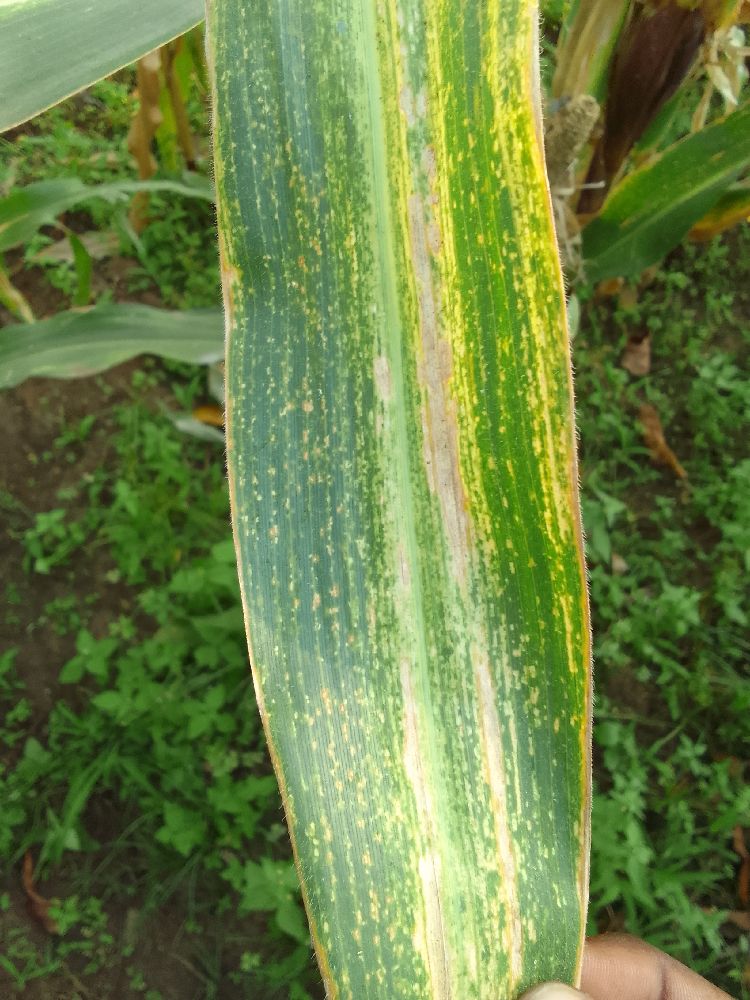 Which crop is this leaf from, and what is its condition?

maize, maize lethal necrosis
